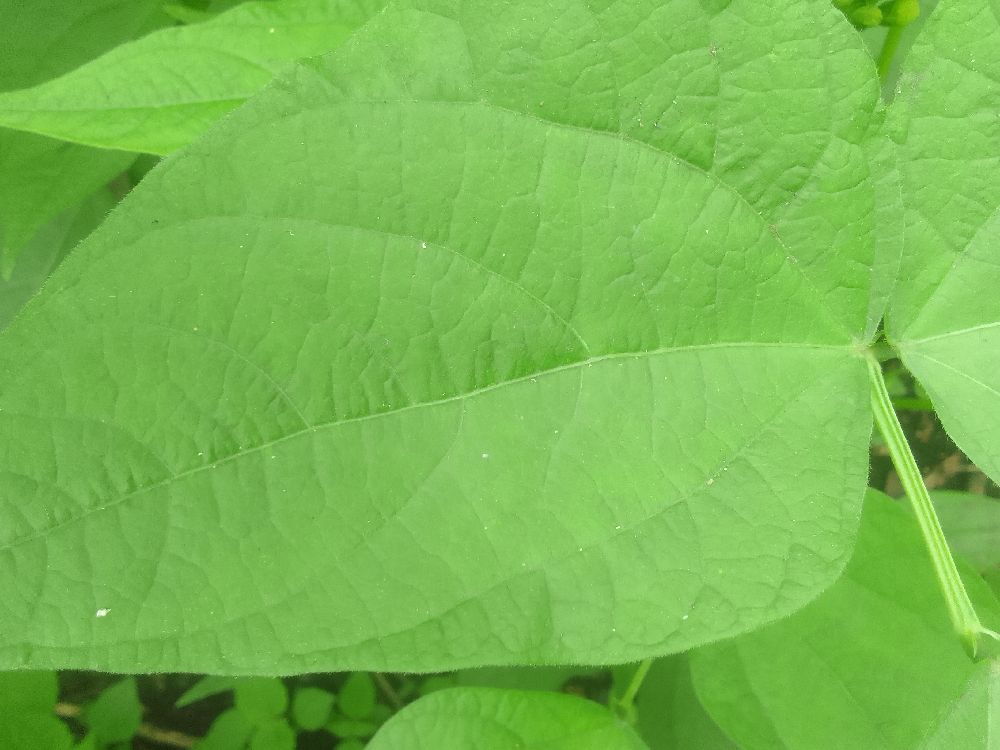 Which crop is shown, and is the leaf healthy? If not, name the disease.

common bean, healthy
